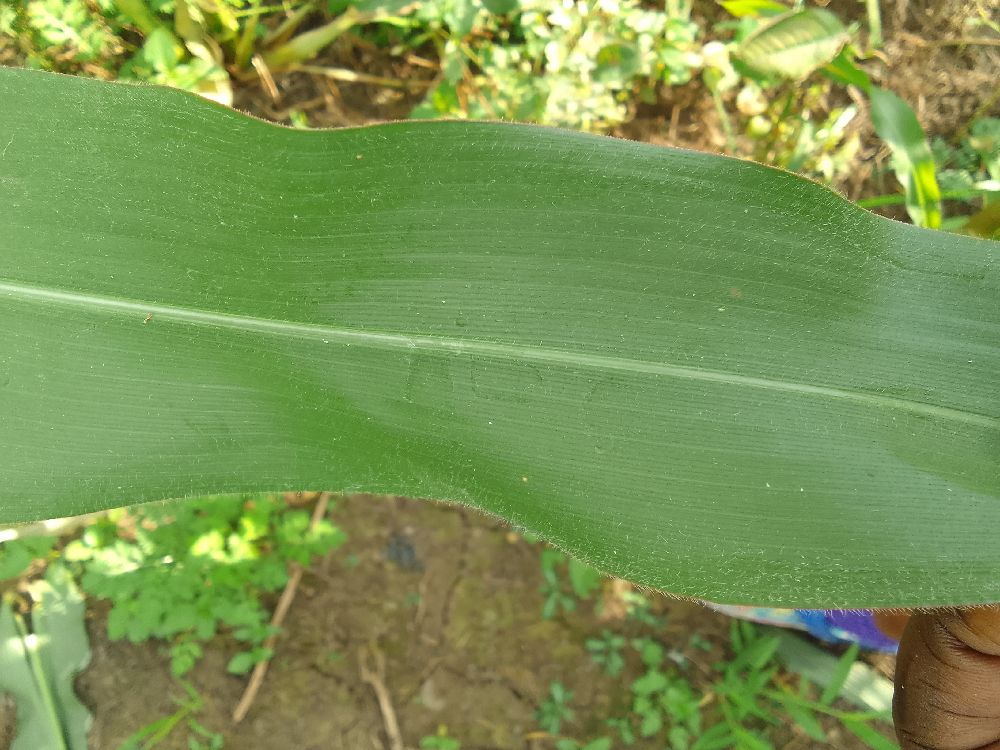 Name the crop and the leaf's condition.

maize, healthy
